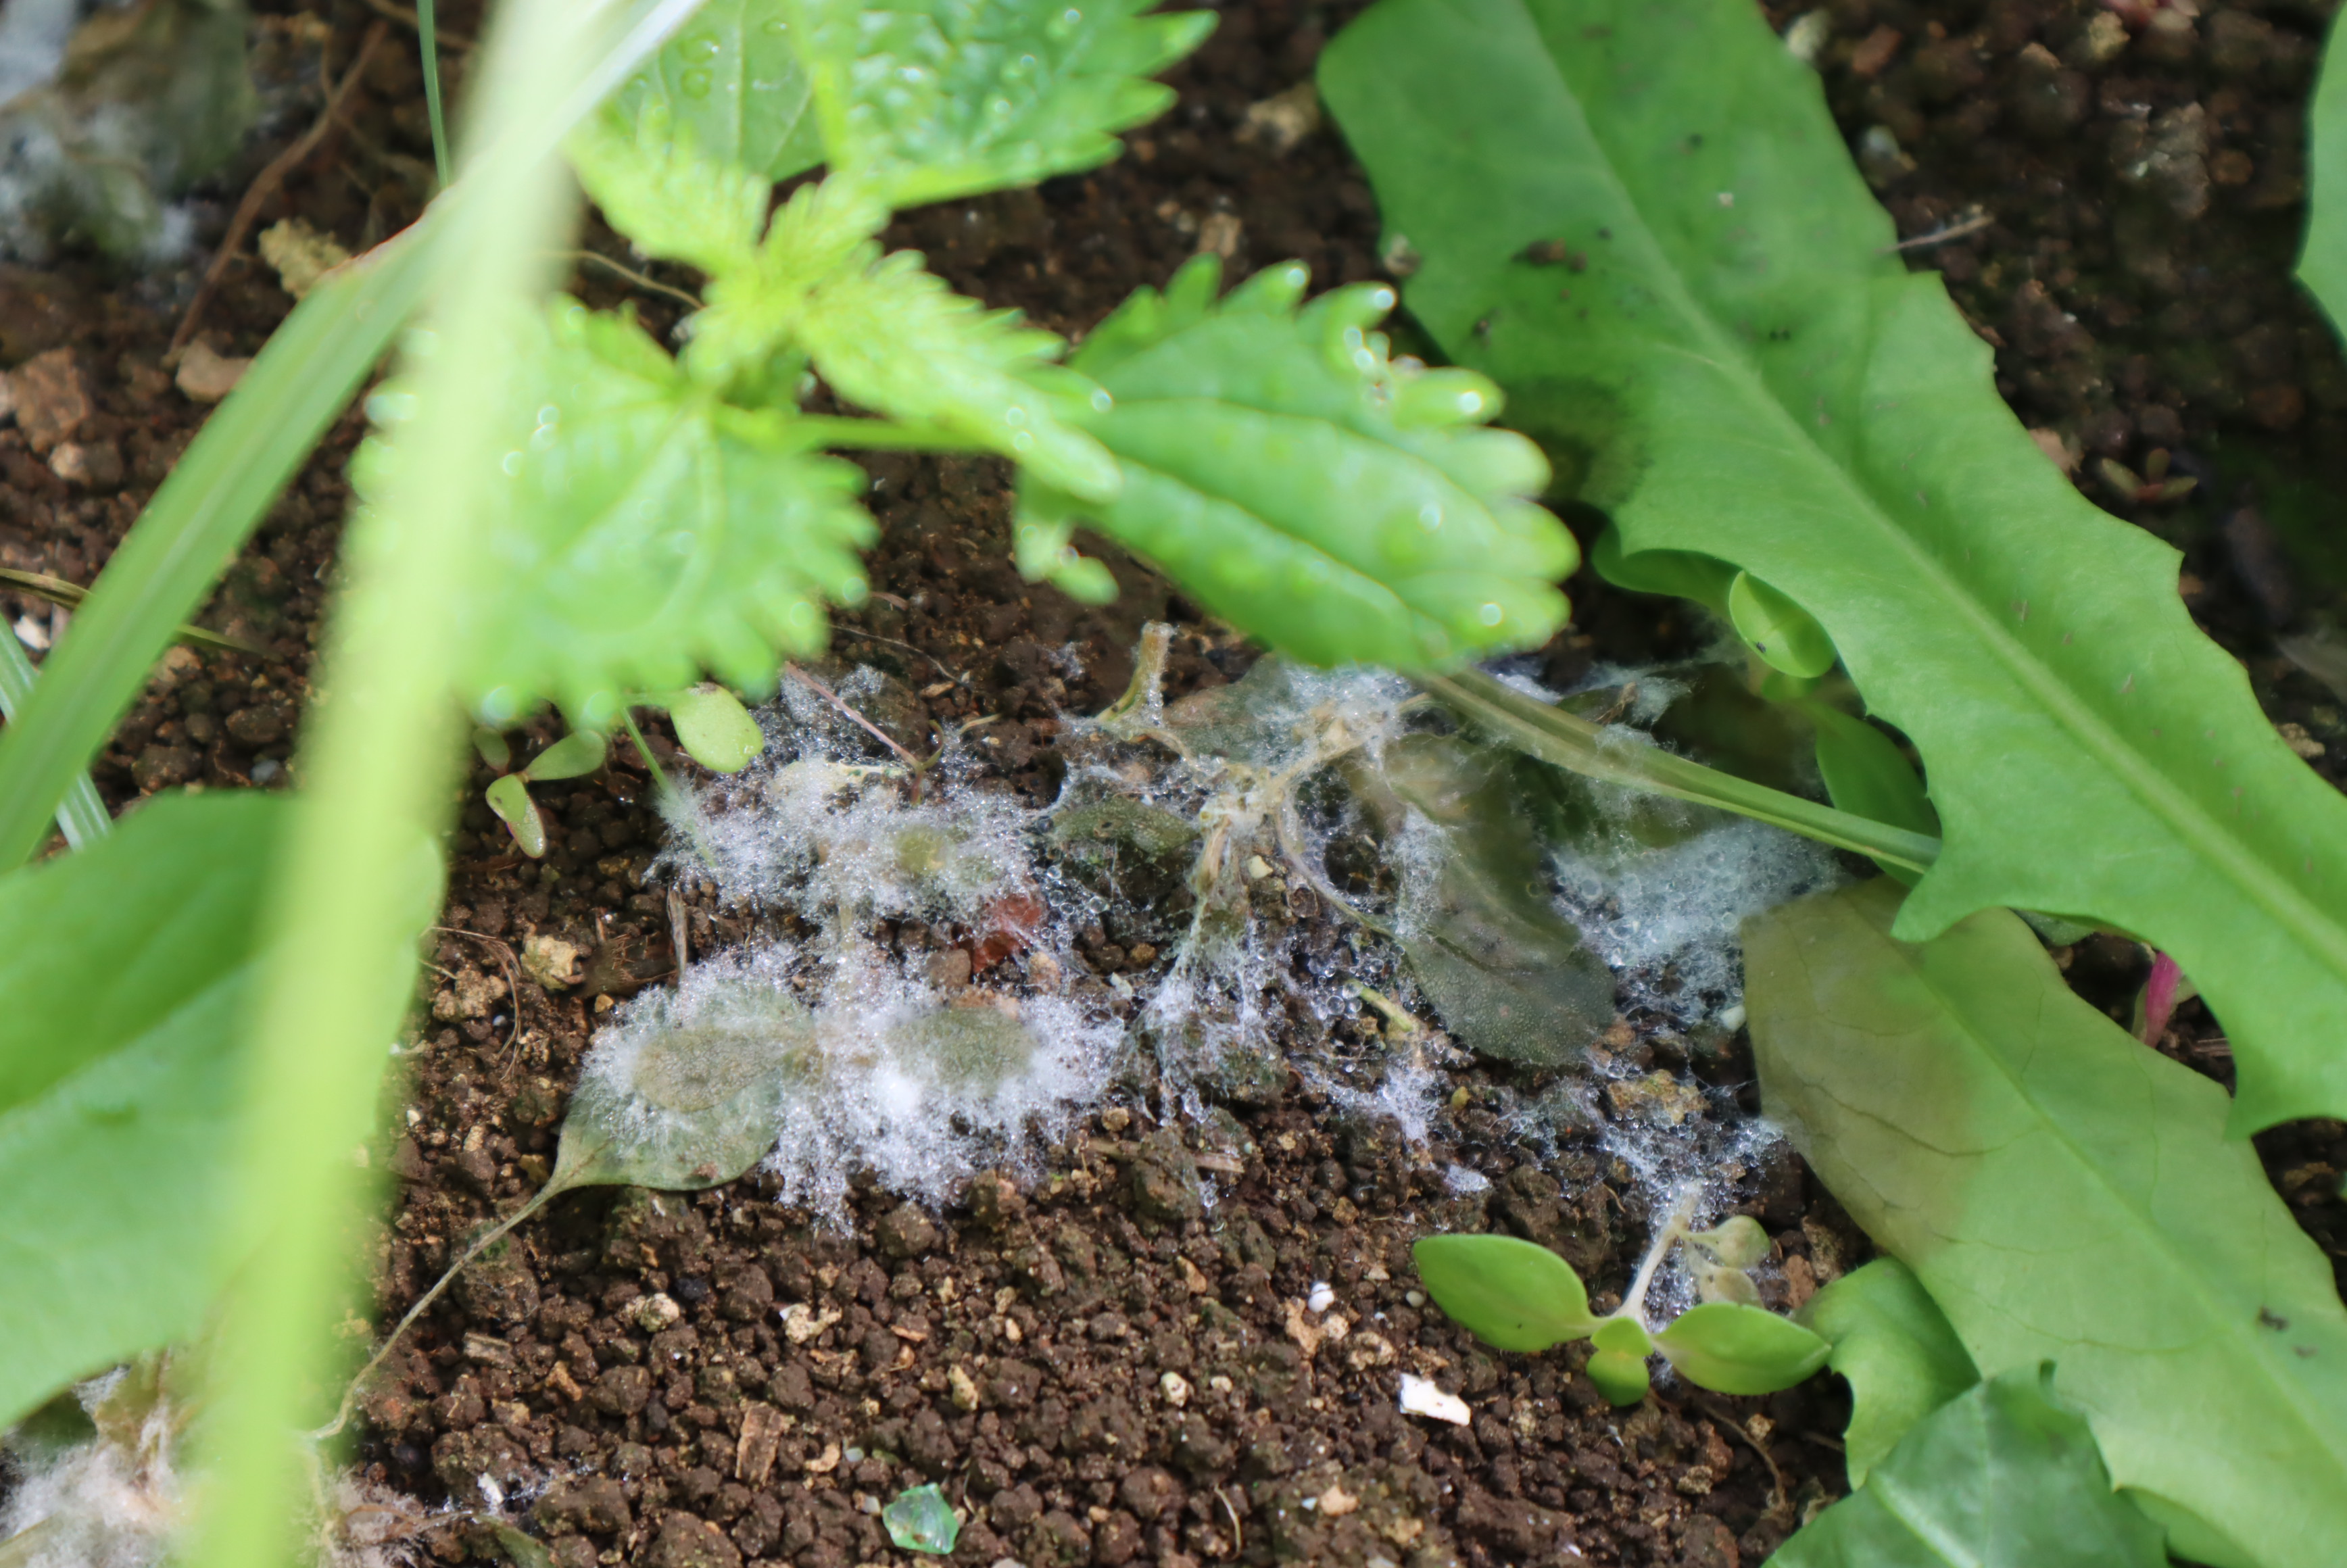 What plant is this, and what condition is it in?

chicory, mould
